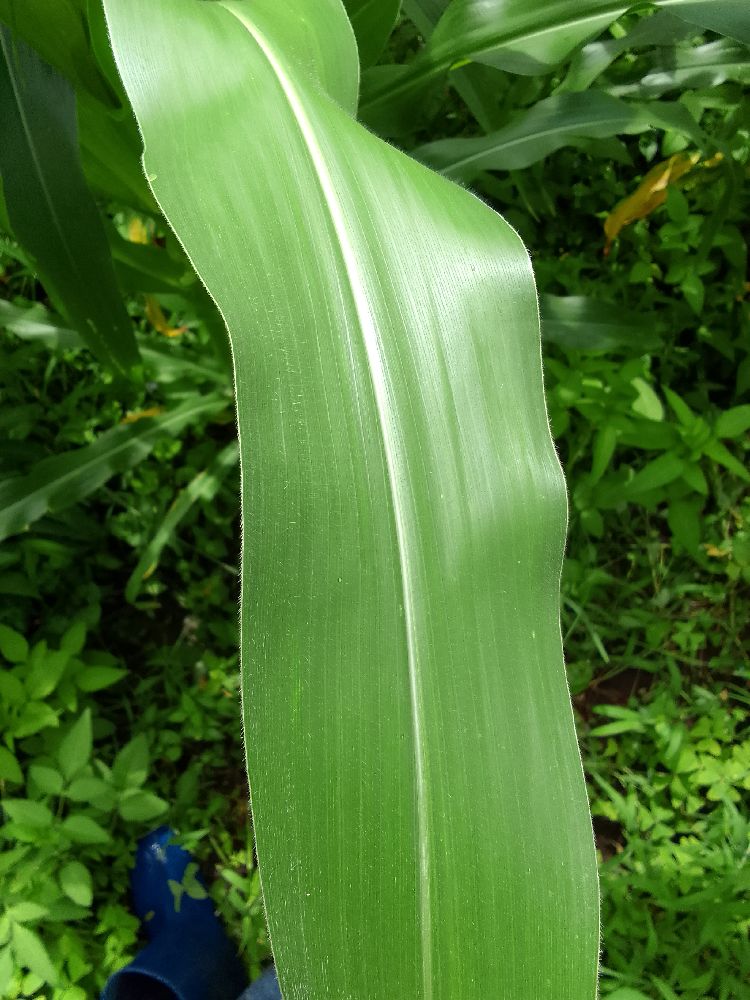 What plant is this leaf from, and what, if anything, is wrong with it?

maize, healthy
